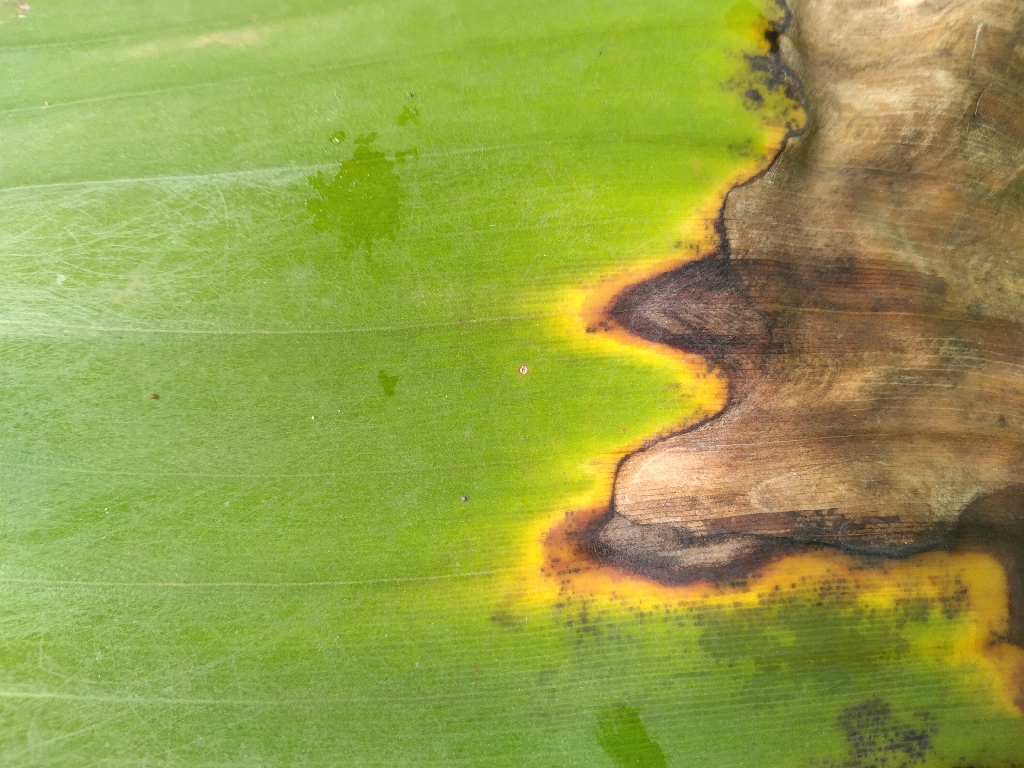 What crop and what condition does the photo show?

banana, black sigatoka
